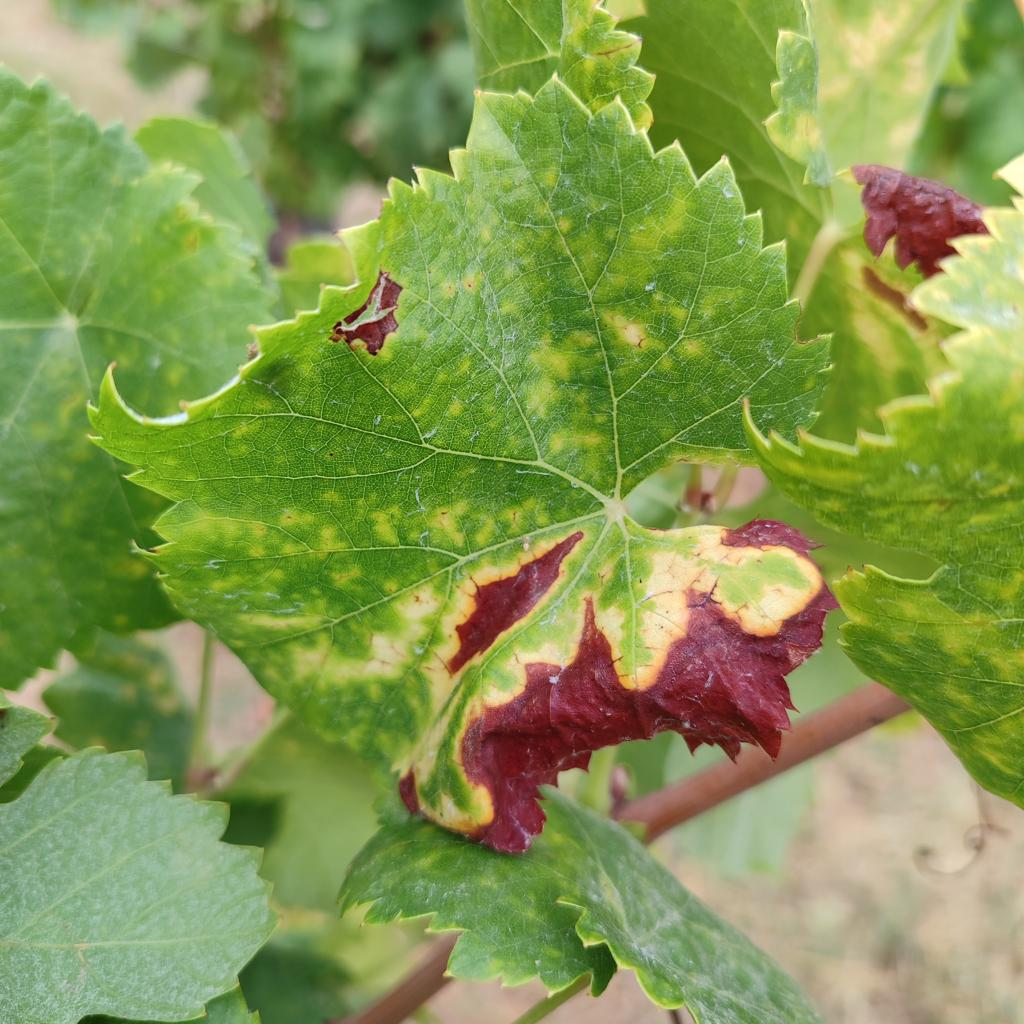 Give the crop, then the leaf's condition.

grapevine, esca complex
